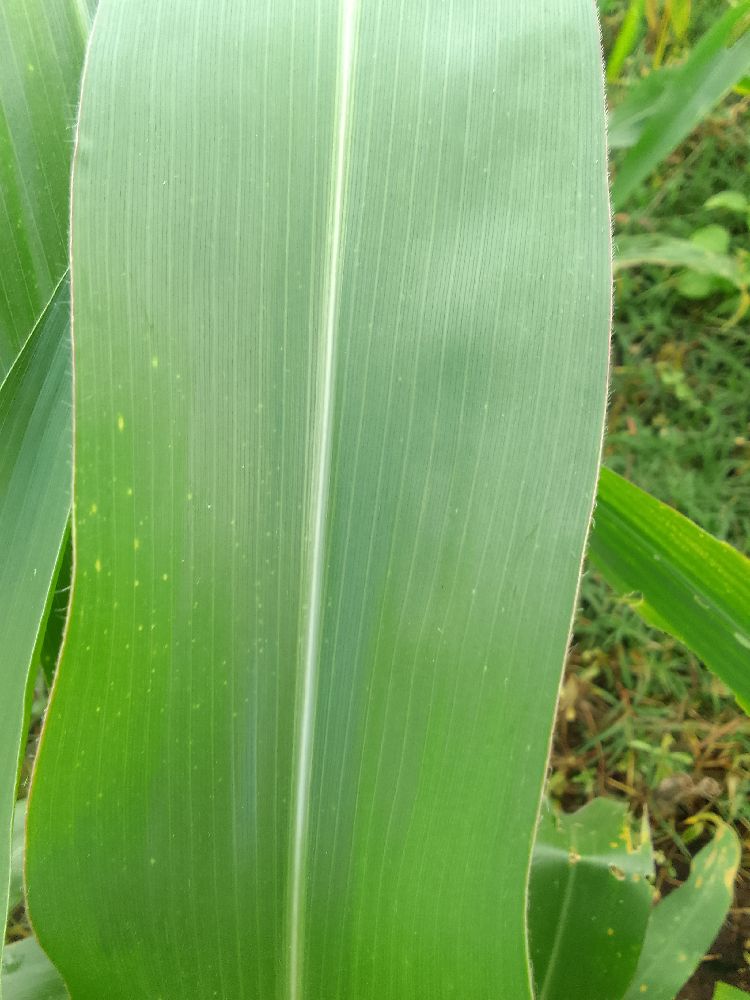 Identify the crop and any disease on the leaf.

maize, healthy
